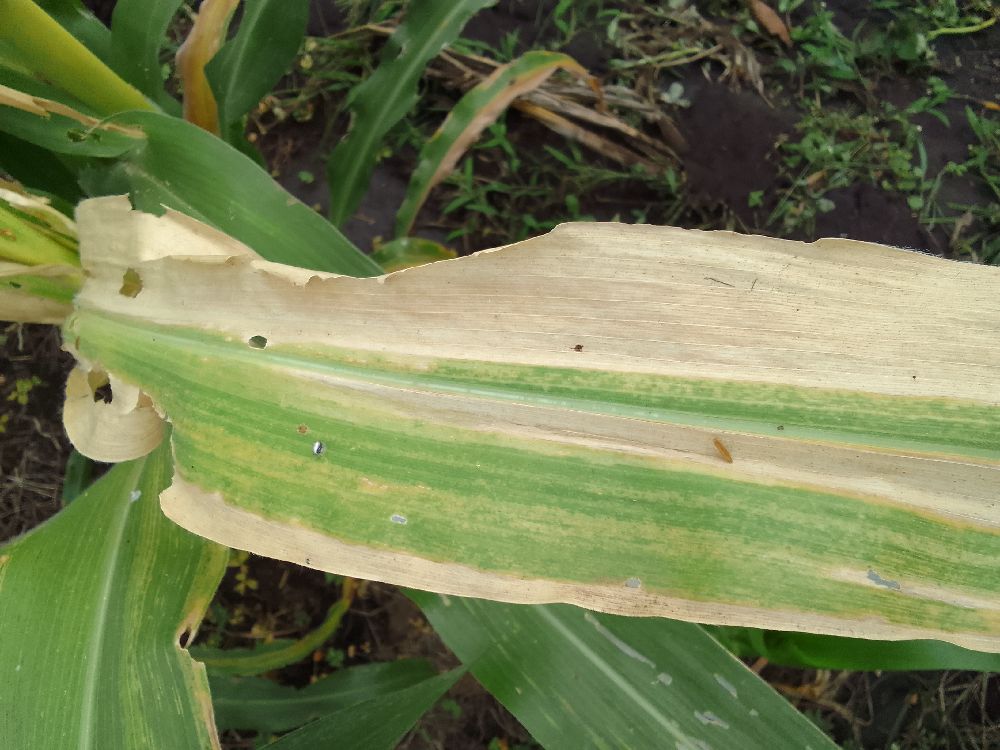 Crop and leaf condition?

maize, maize lethal necrosis
